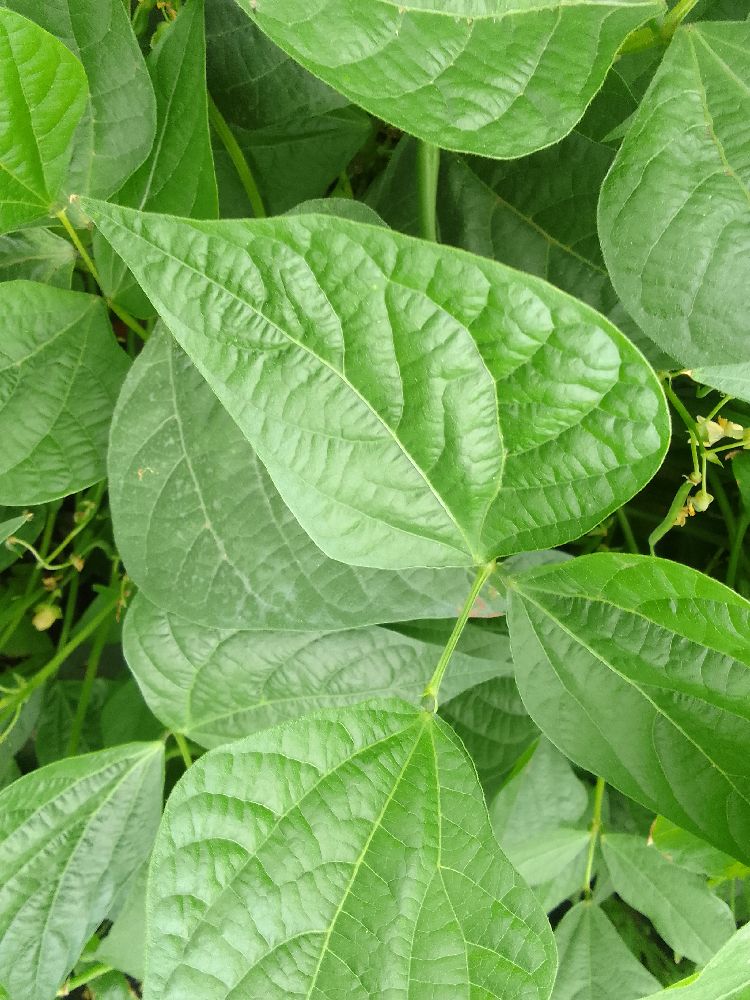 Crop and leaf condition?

common bean, healthy
